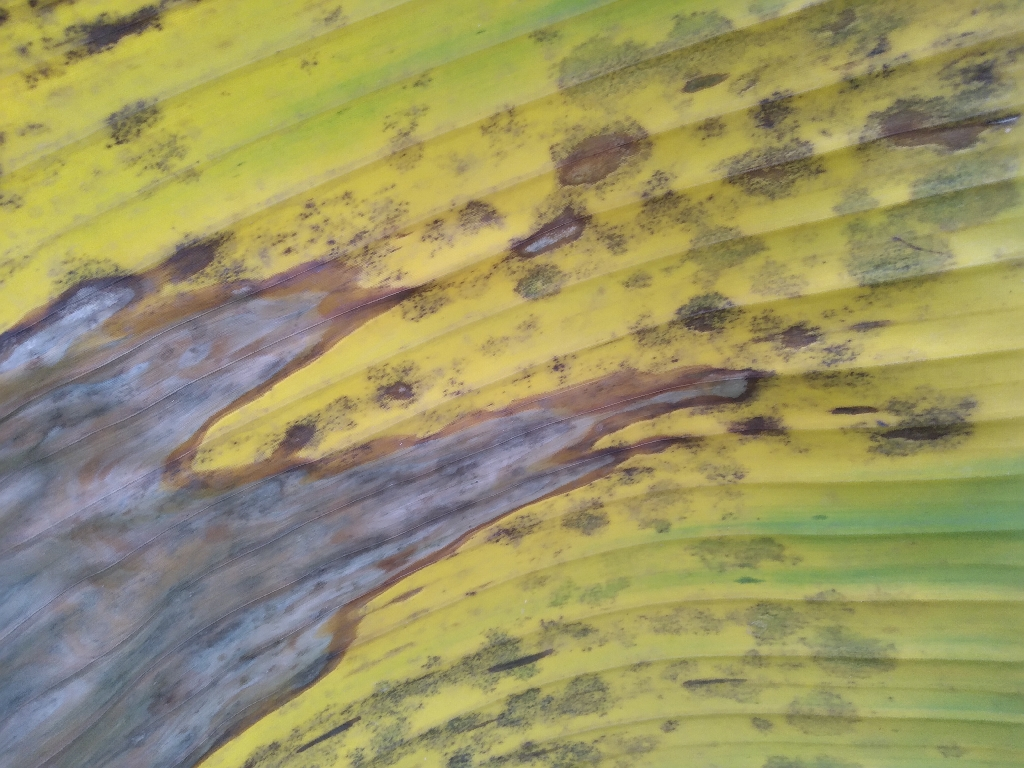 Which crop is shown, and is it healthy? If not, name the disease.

banana, black sigatoka
